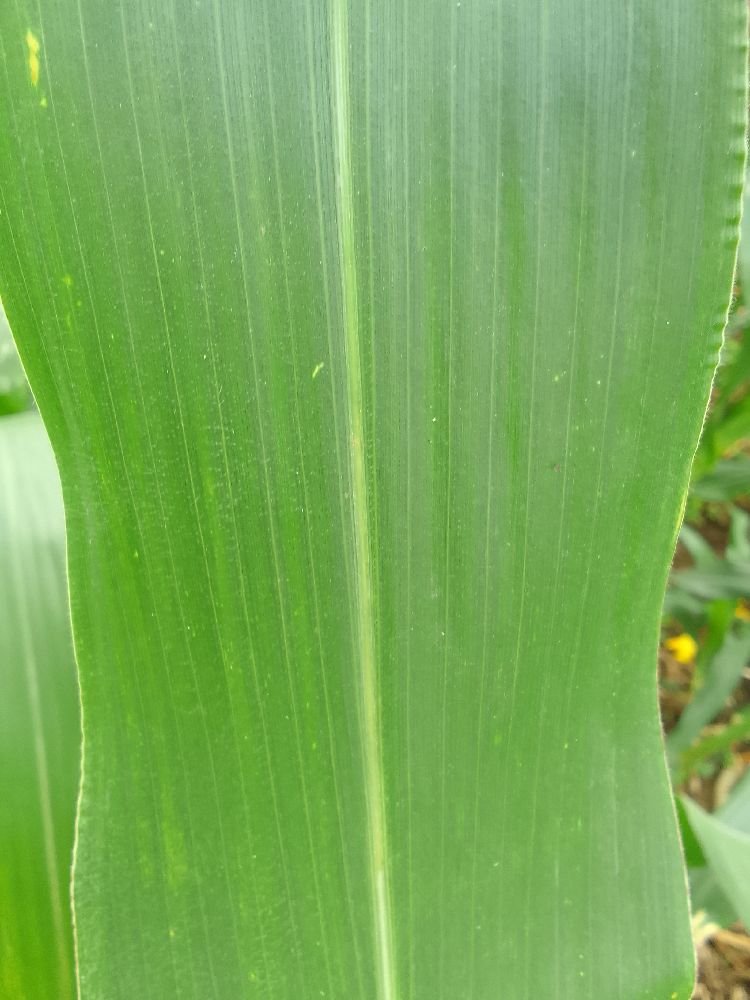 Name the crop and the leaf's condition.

maize, healthy
